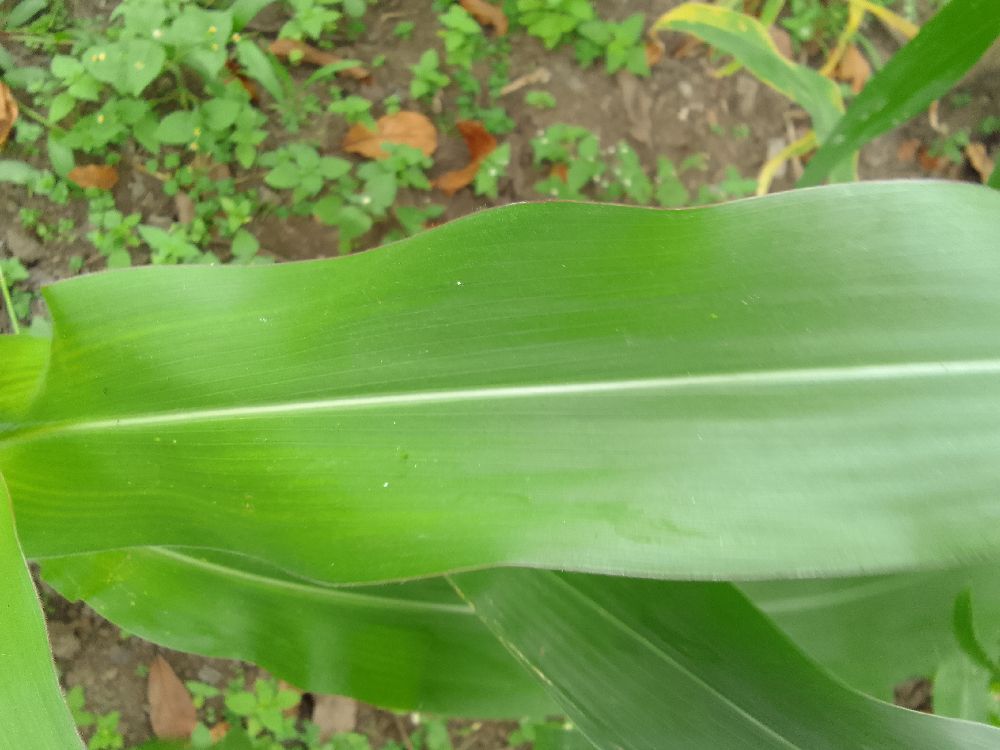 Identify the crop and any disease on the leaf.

maize, healthy
